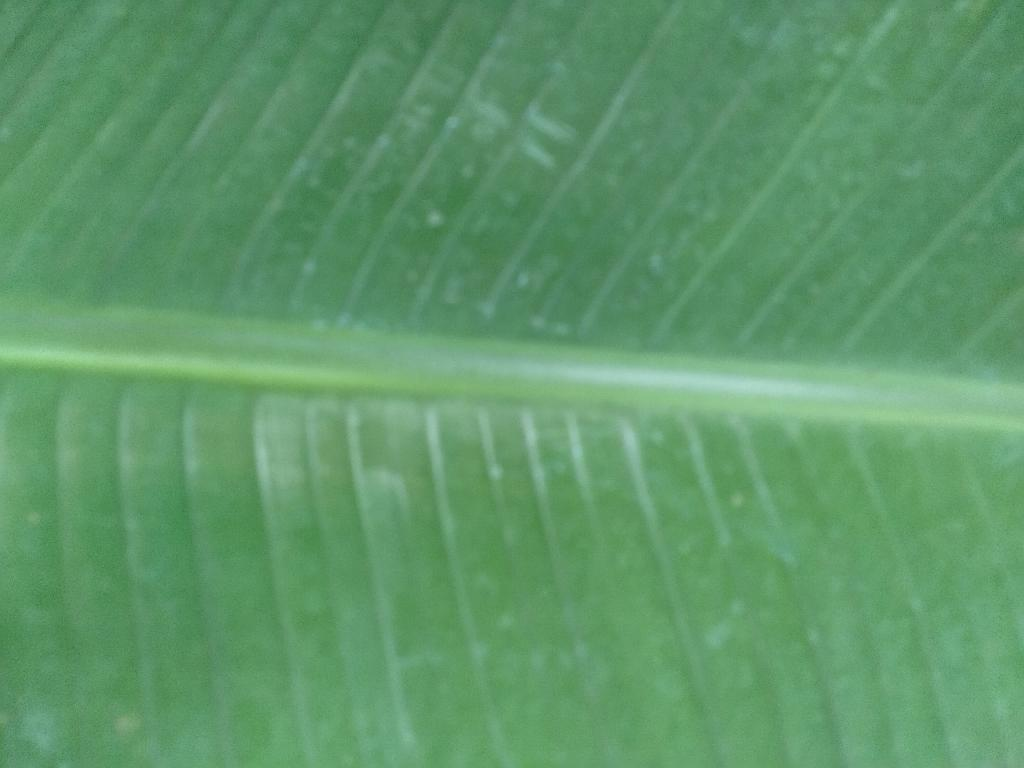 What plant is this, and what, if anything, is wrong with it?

banana, healthy
